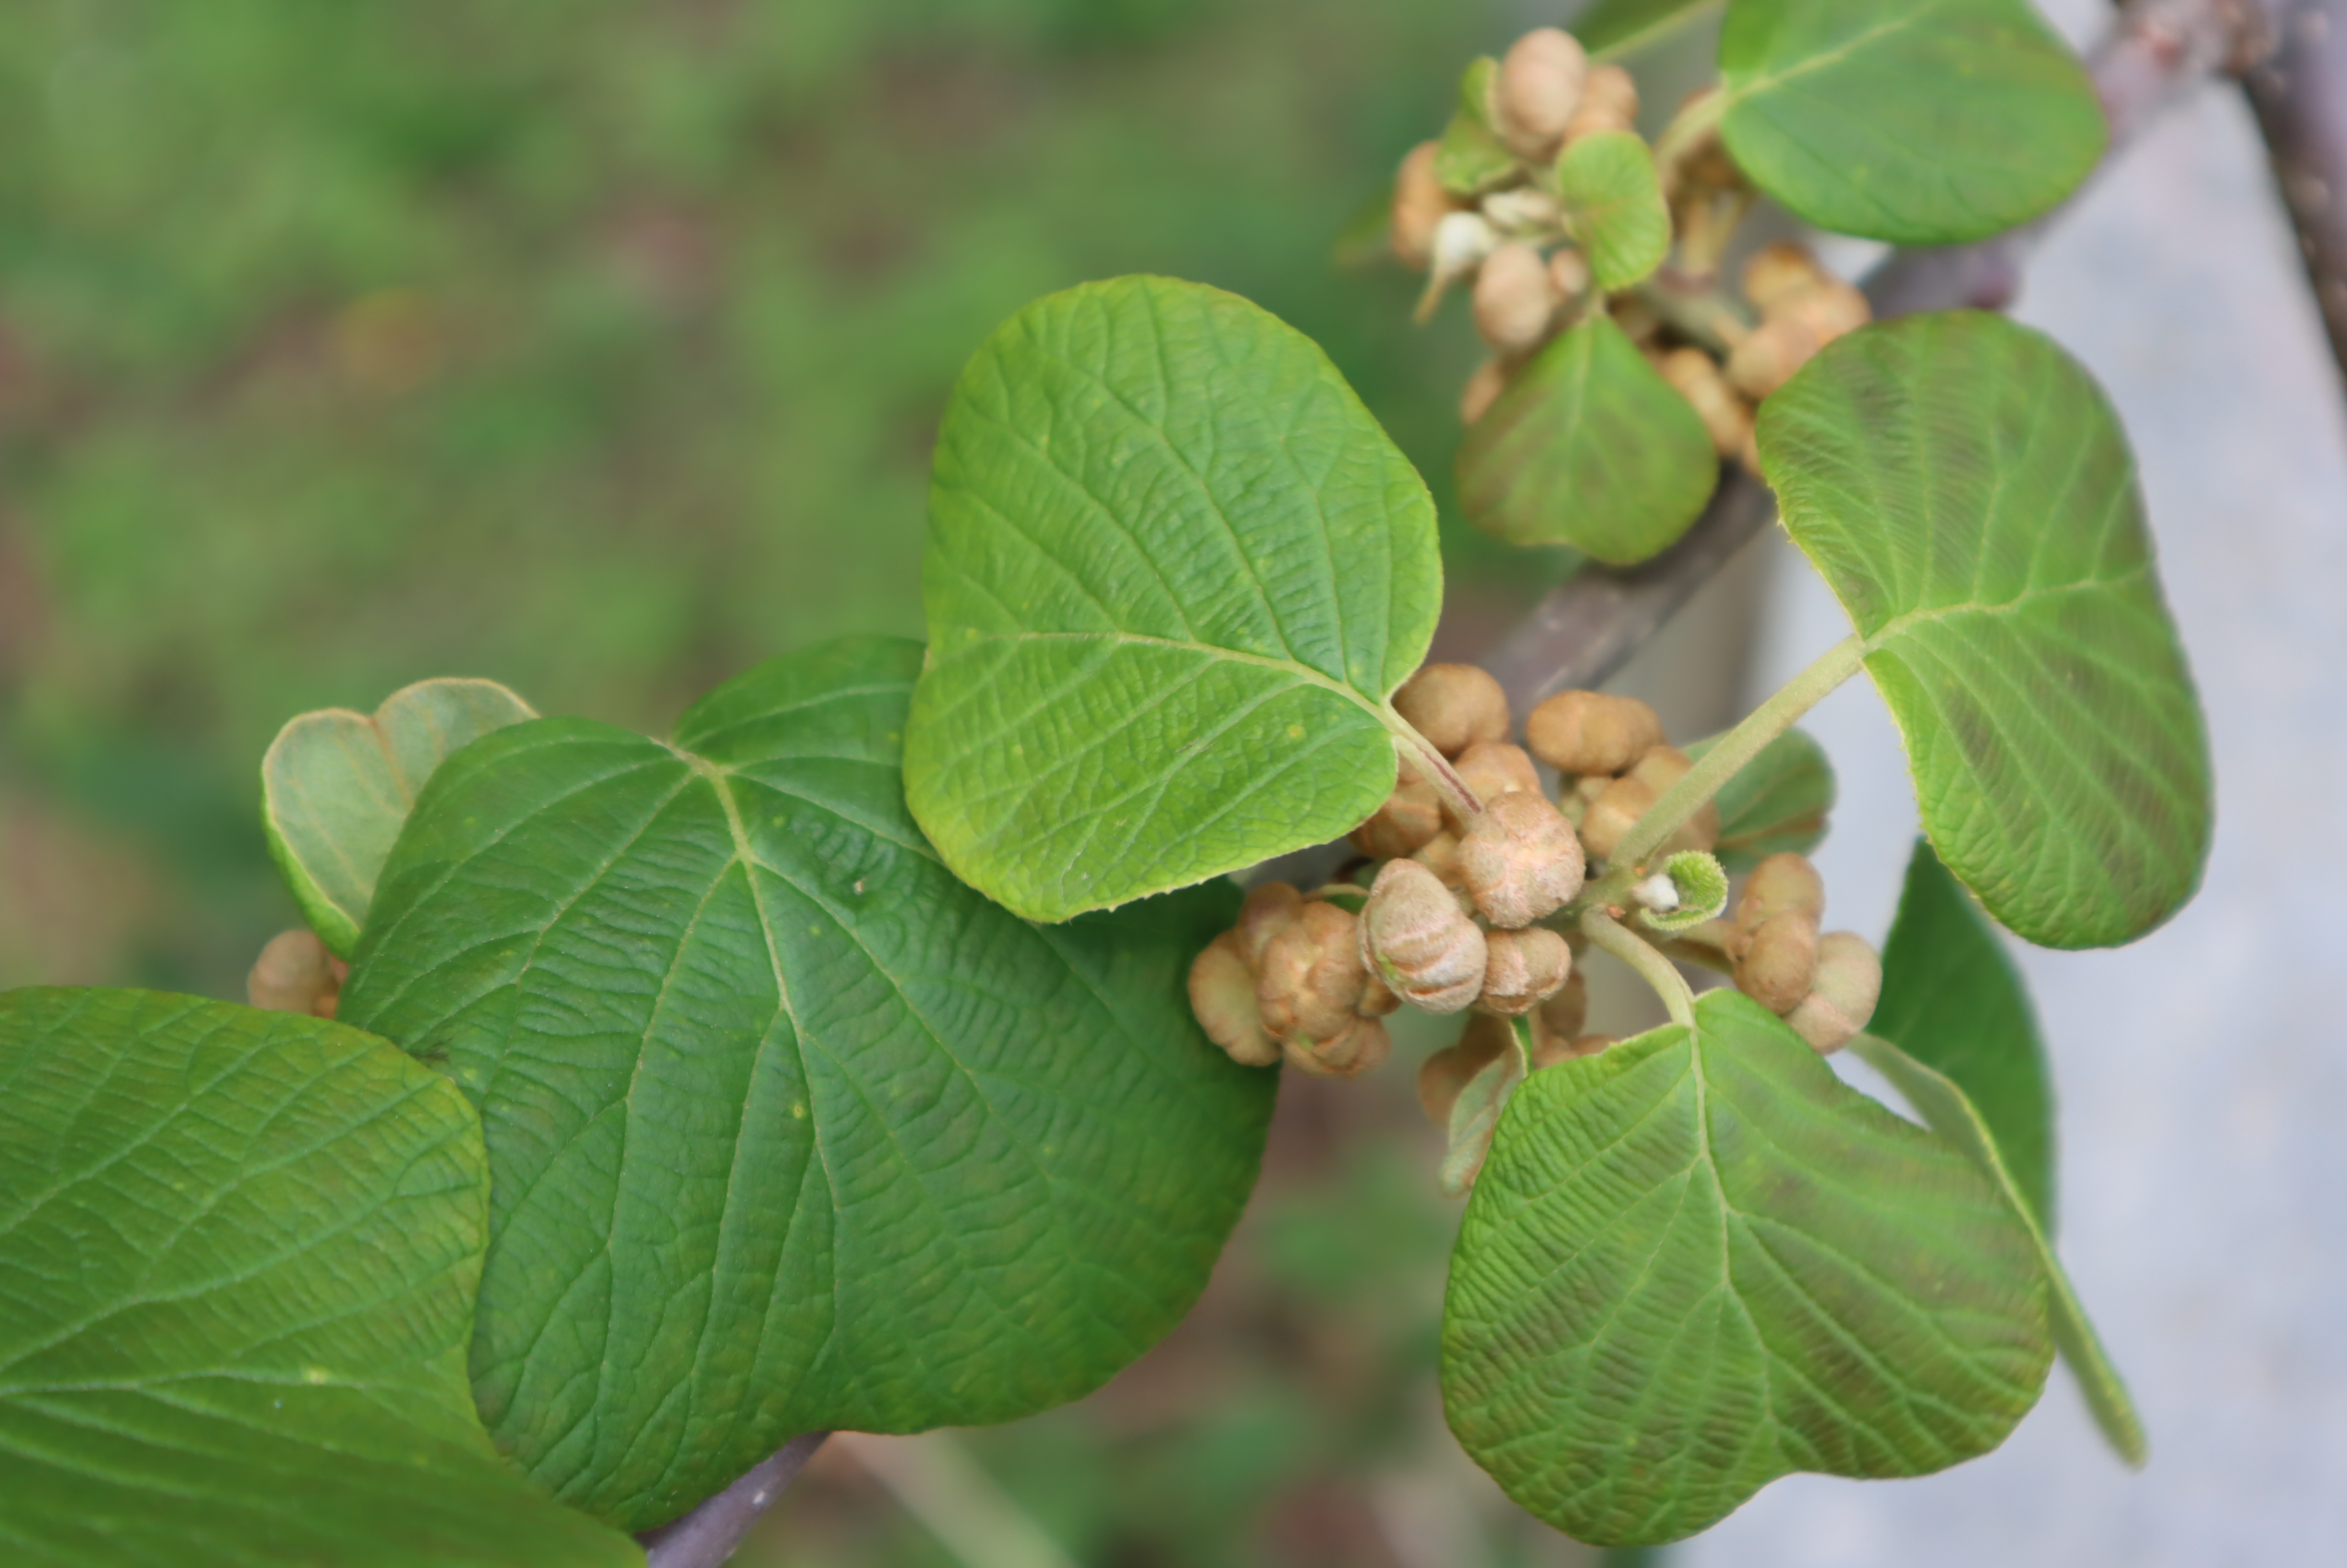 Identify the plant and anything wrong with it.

kiwi, healthy
